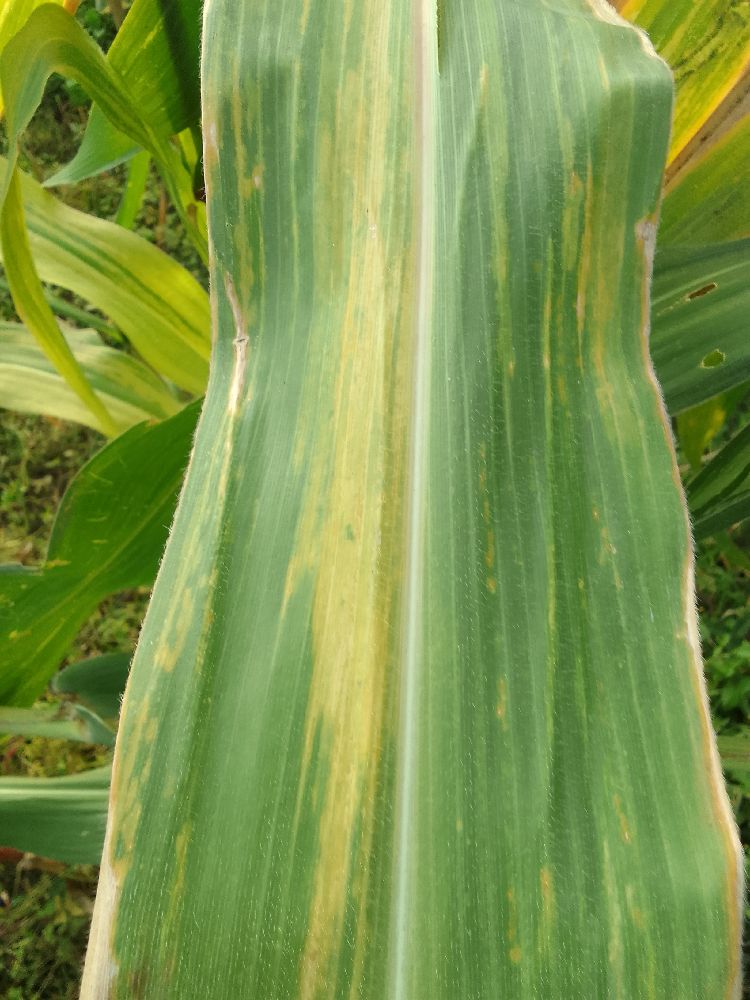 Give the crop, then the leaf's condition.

maize, maize lethal necrosis
